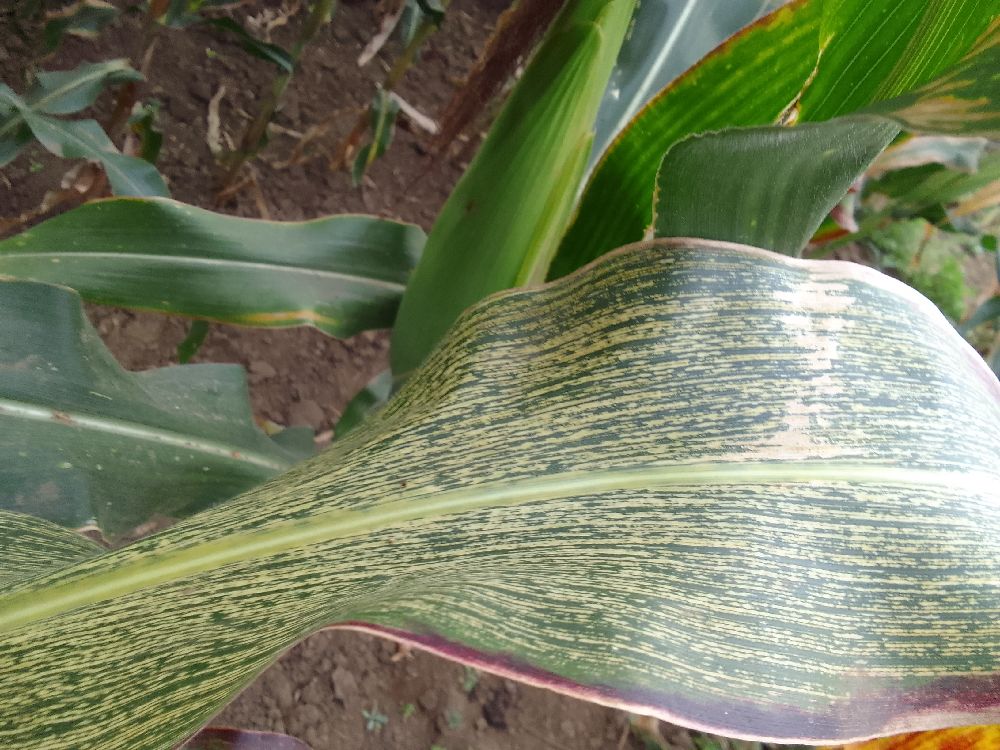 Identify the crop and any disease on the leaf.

maize, maize streak virus
